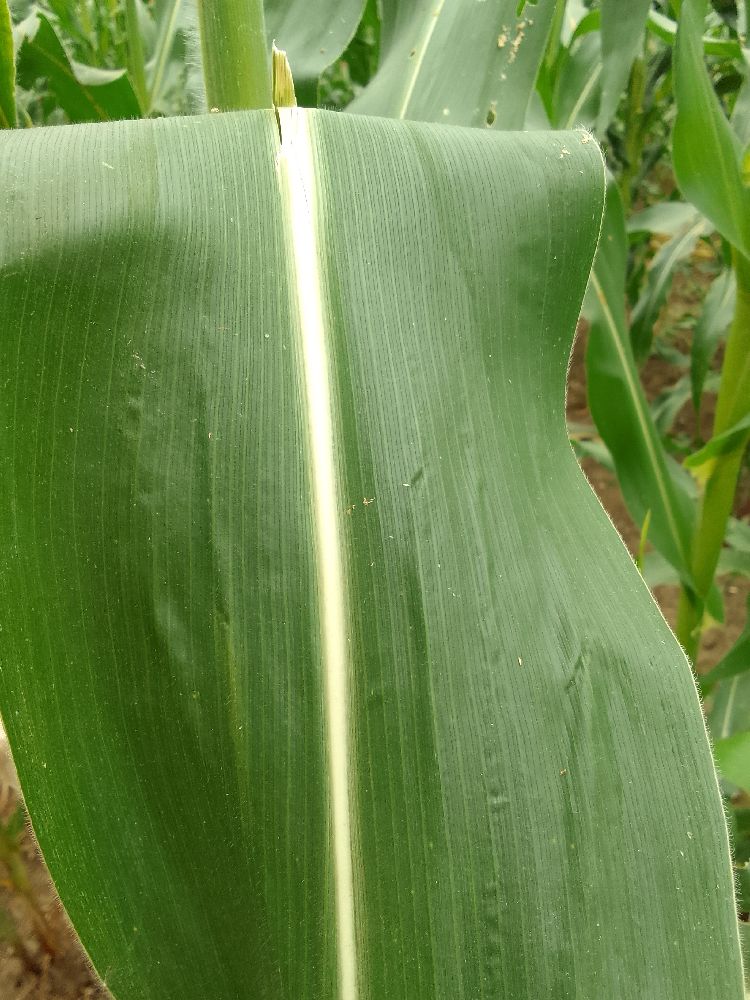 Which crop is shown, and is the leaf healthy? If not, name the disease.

maize, healthy
